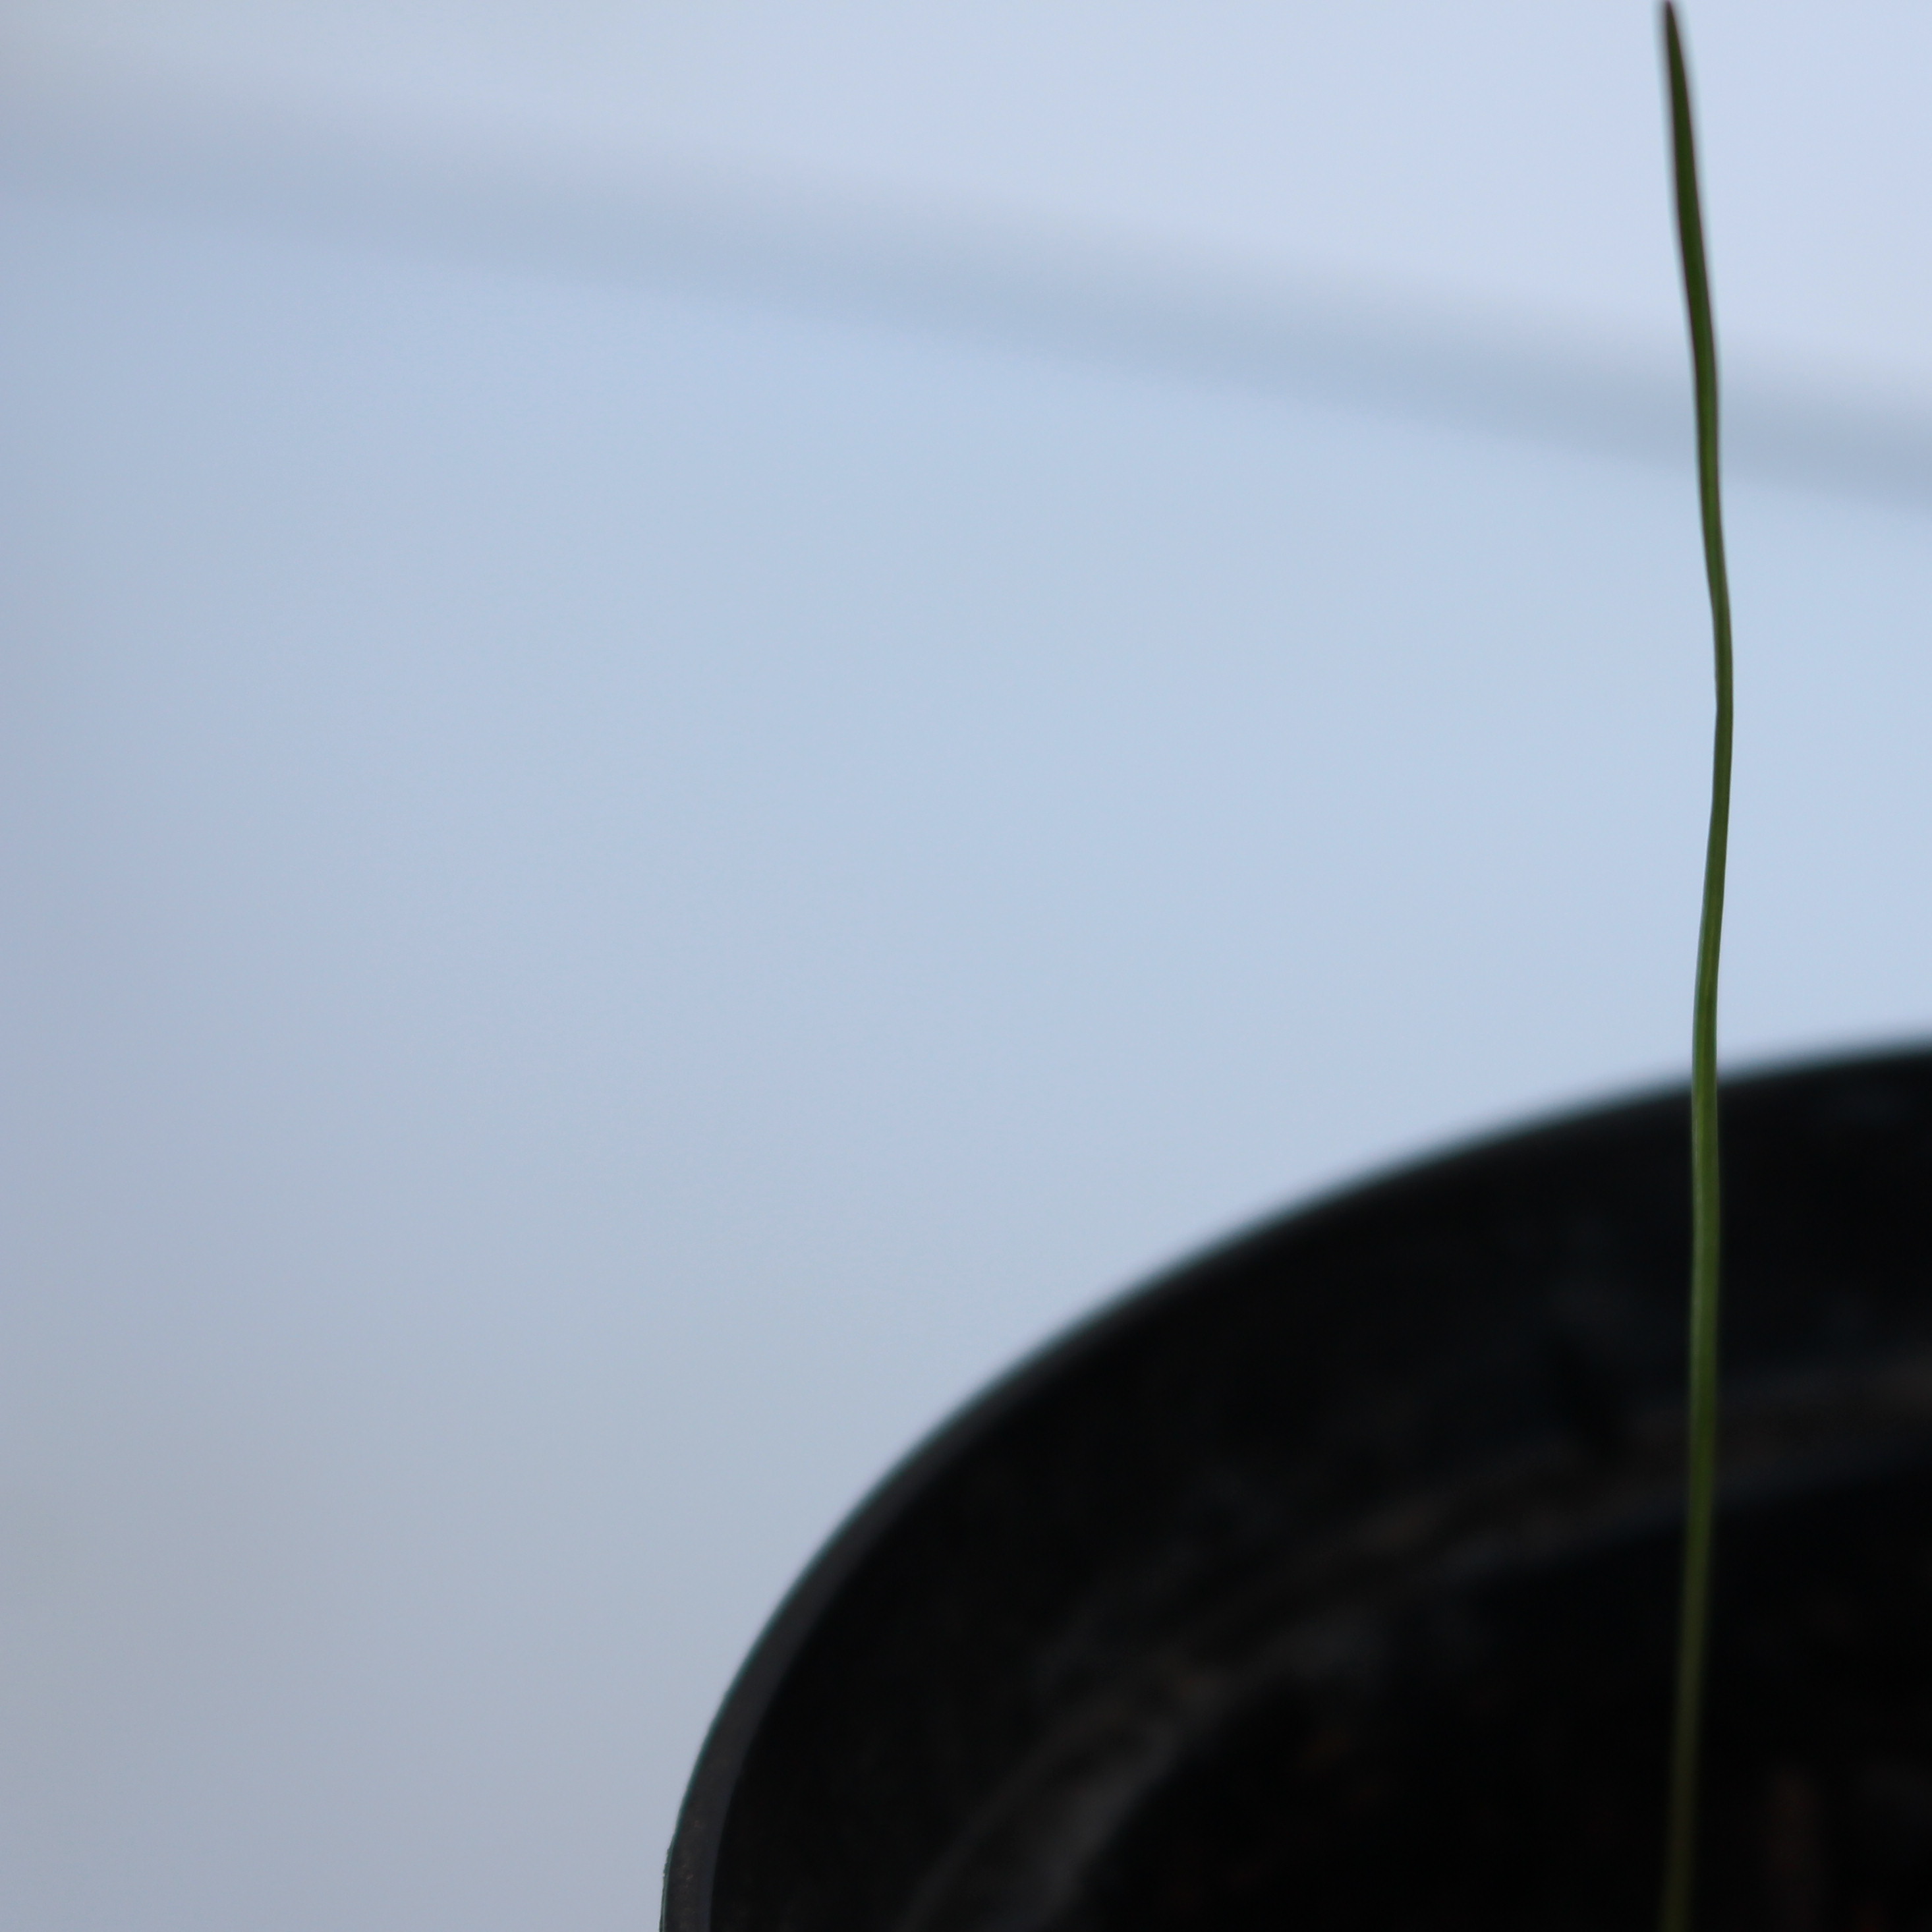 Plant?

Lolium multiflorum
